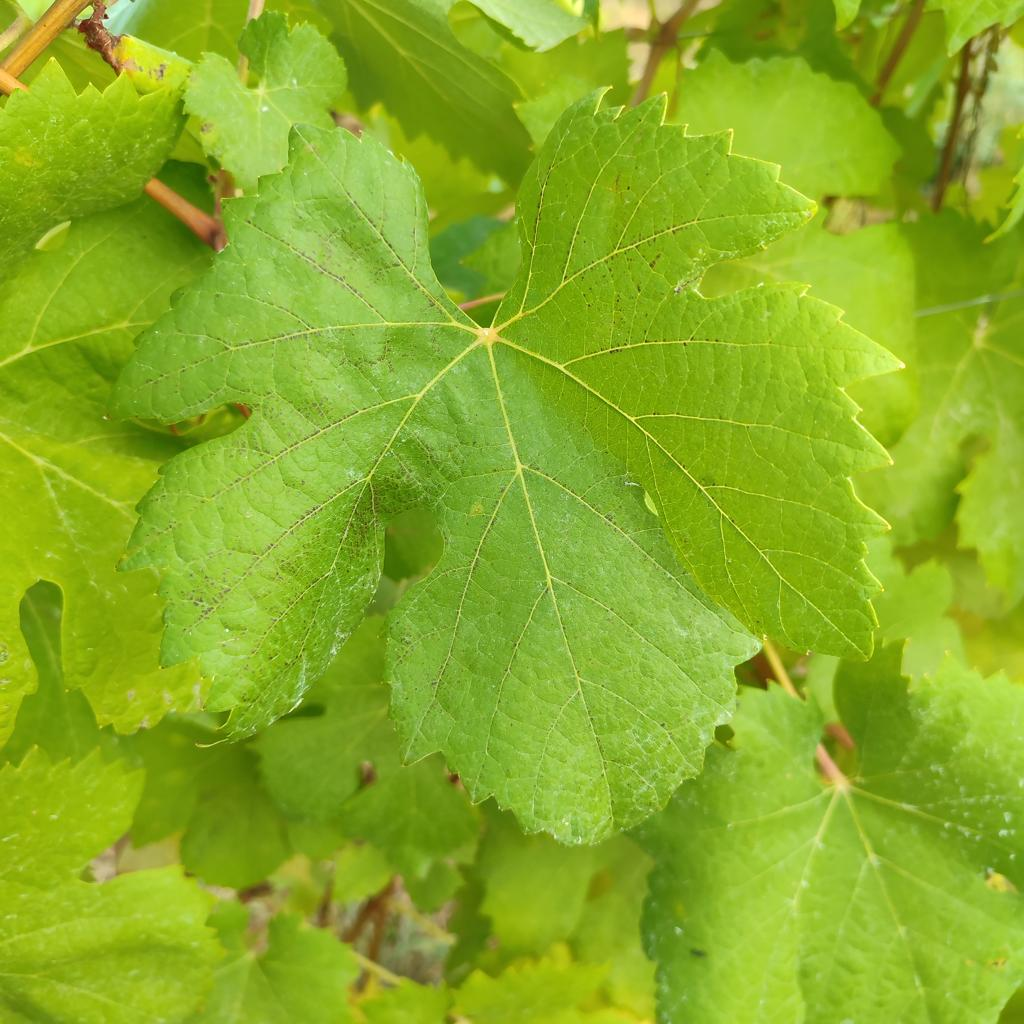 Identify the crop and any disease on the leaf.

grapevine, healthy
